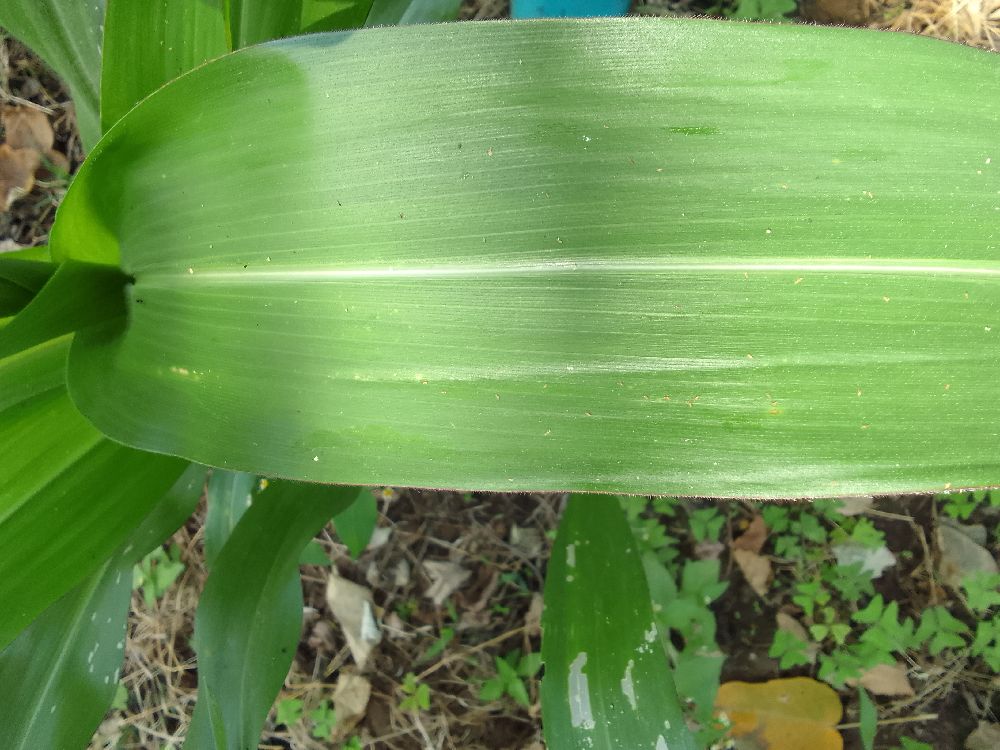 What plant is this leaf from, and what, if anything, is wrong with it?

maize, healthy
